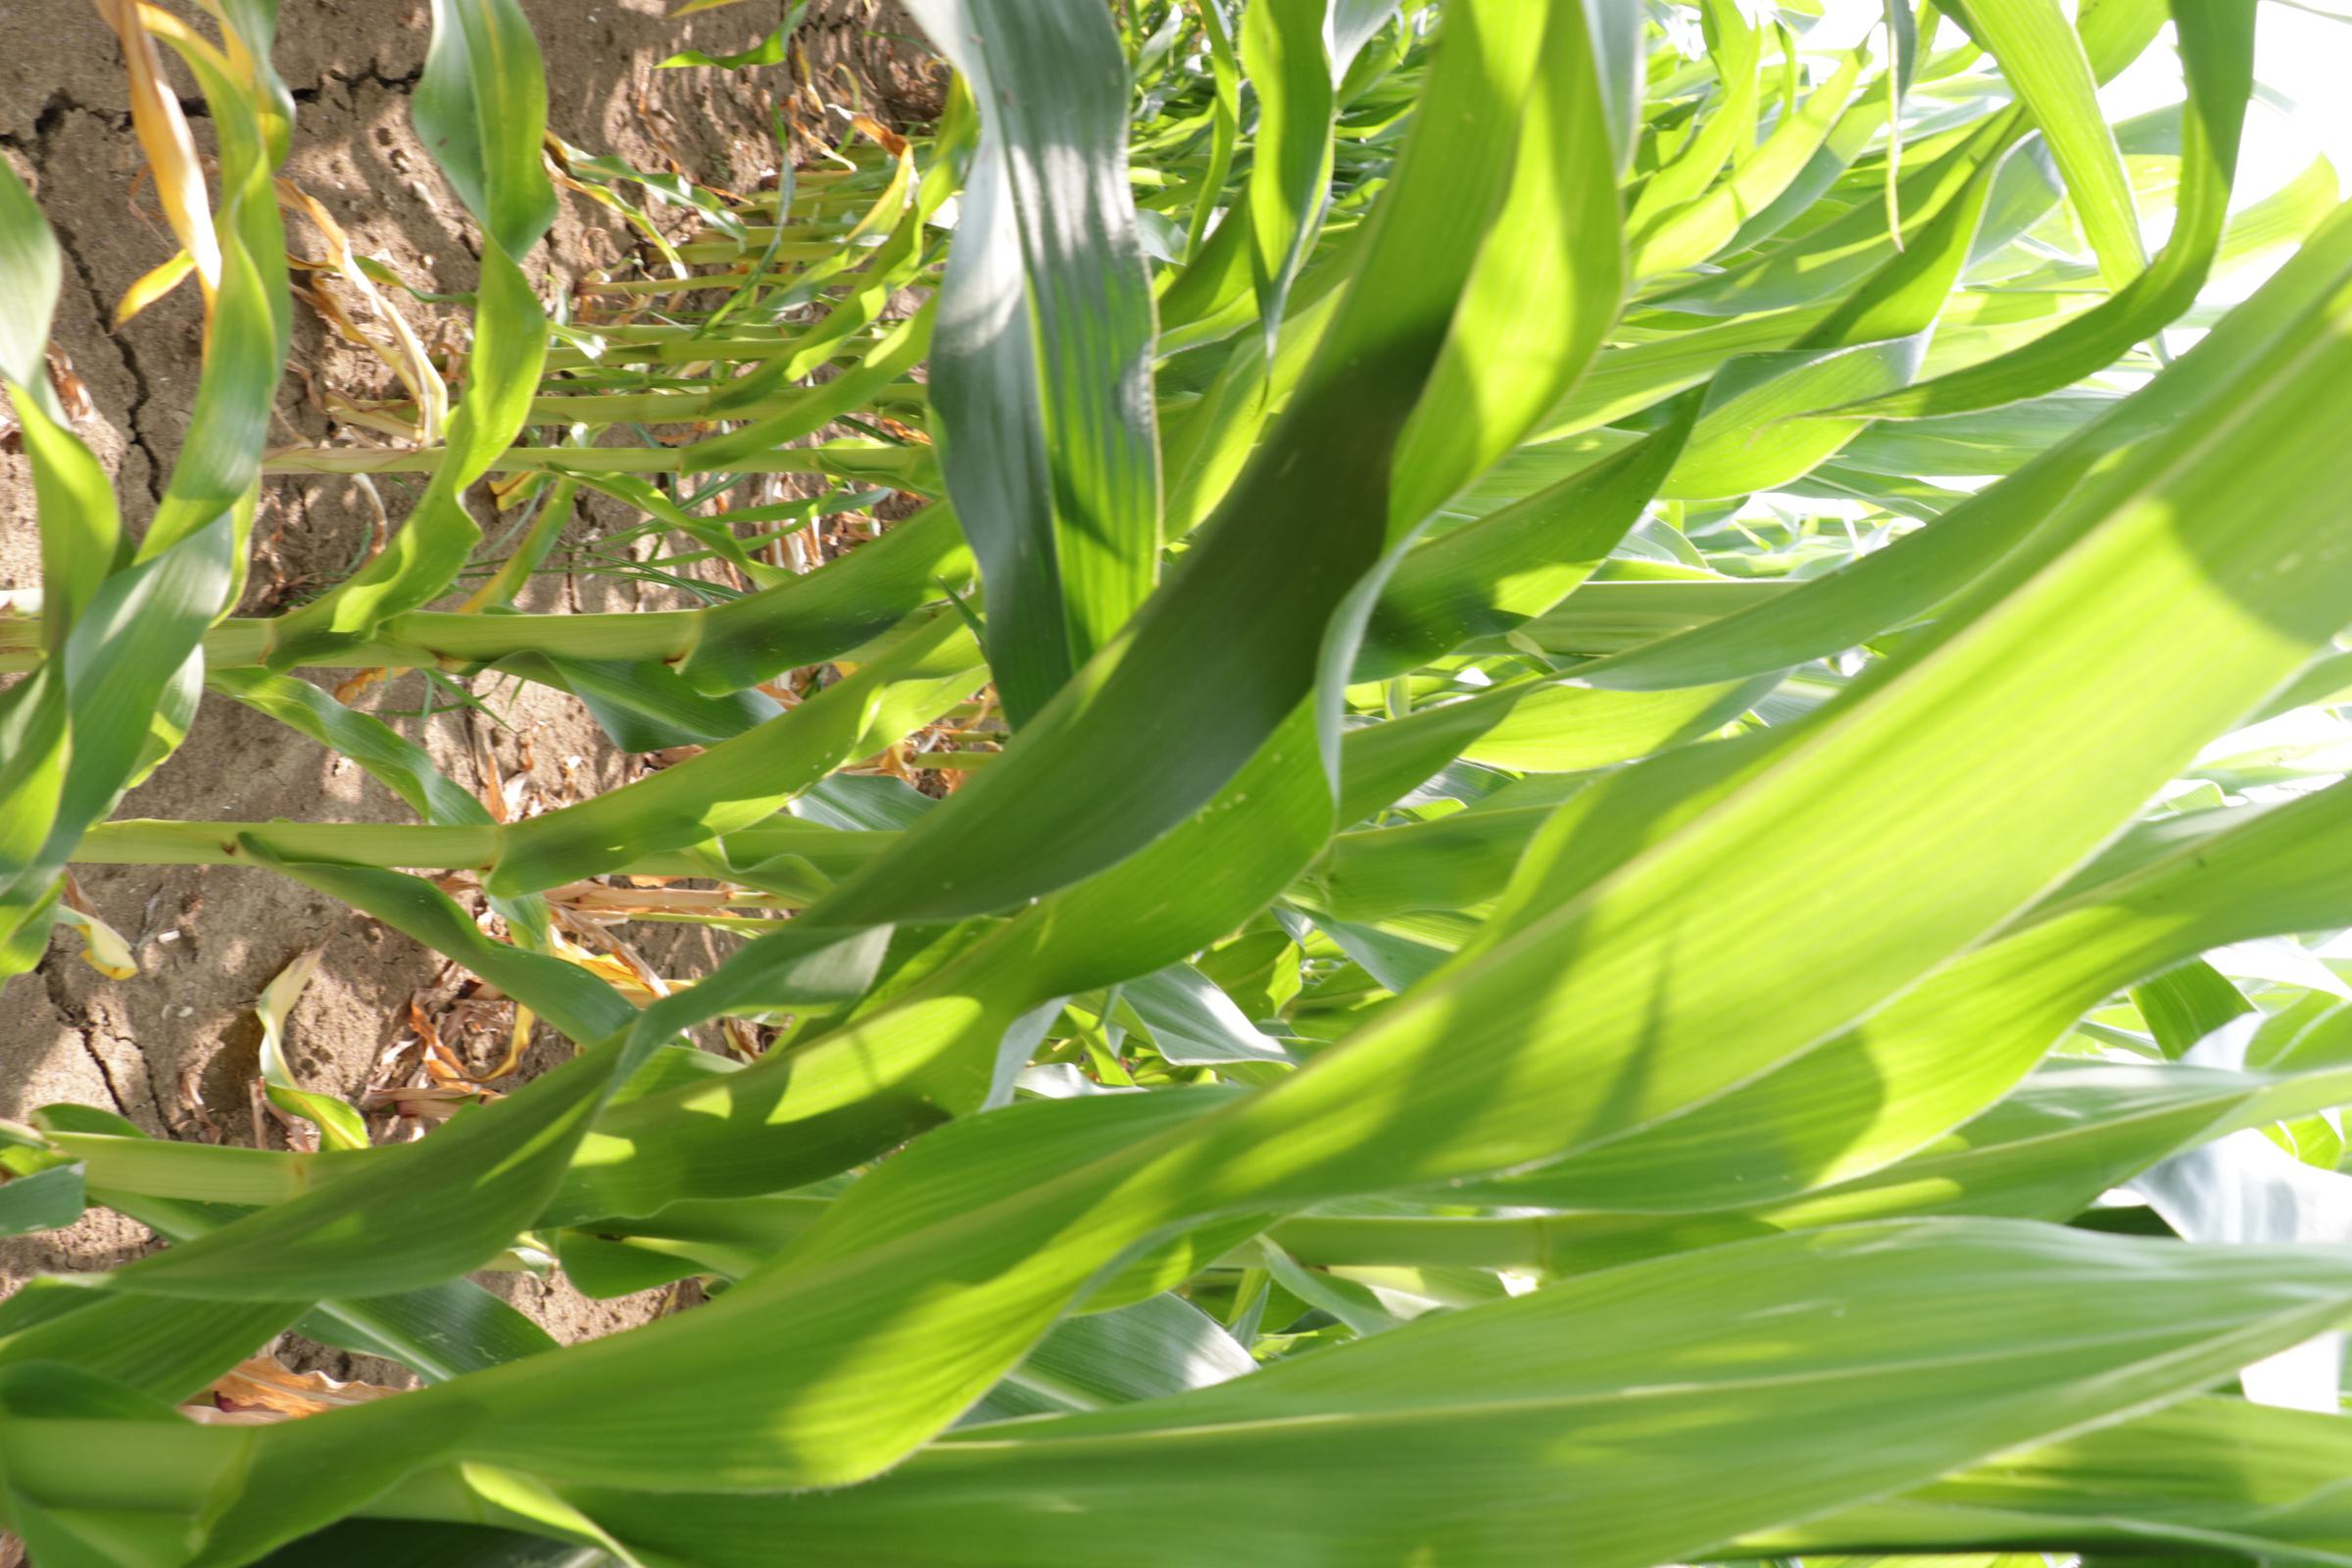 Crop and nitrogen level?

maize, no added nitrogen
